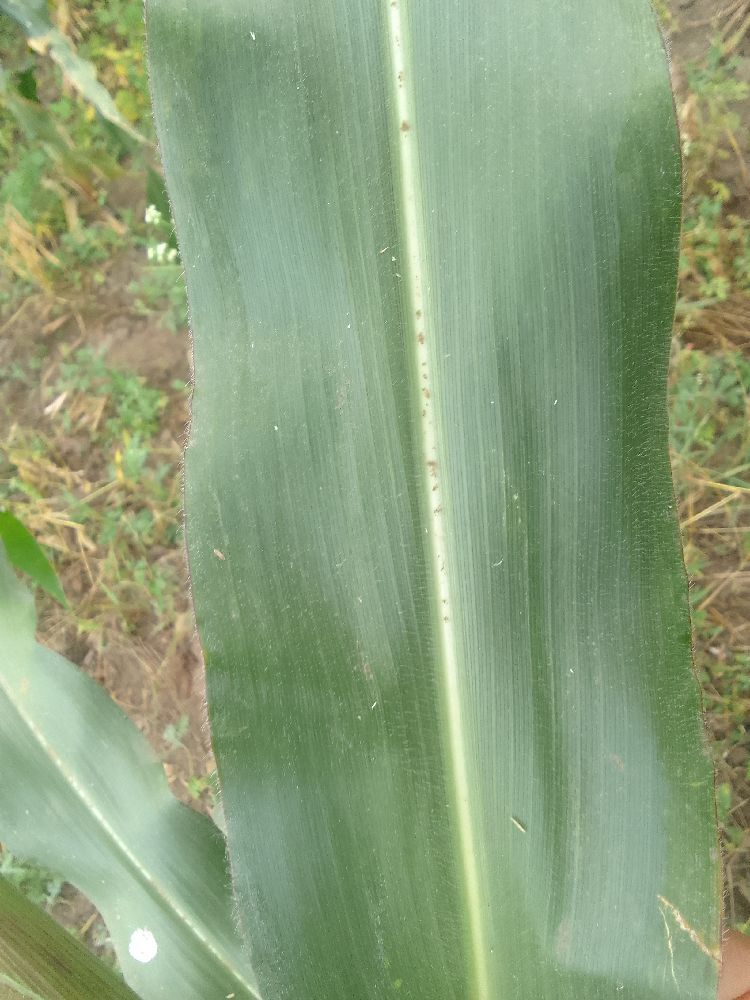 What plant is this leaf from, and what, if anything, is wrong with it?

maize, healthy
